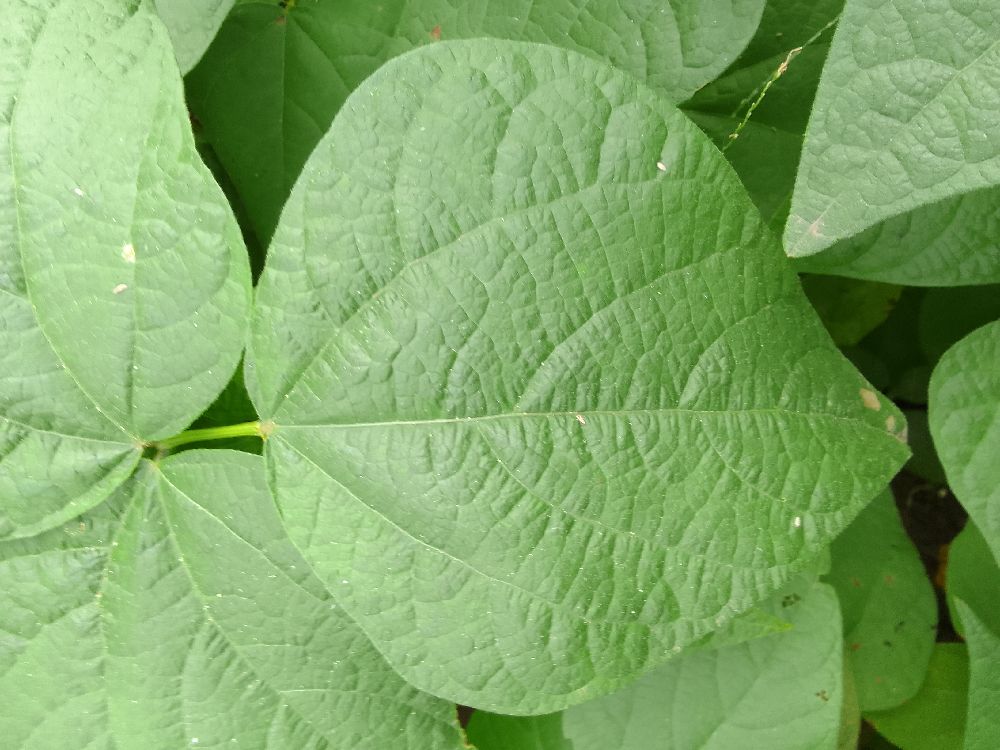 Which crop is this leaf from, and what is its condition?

common bean, healthy
